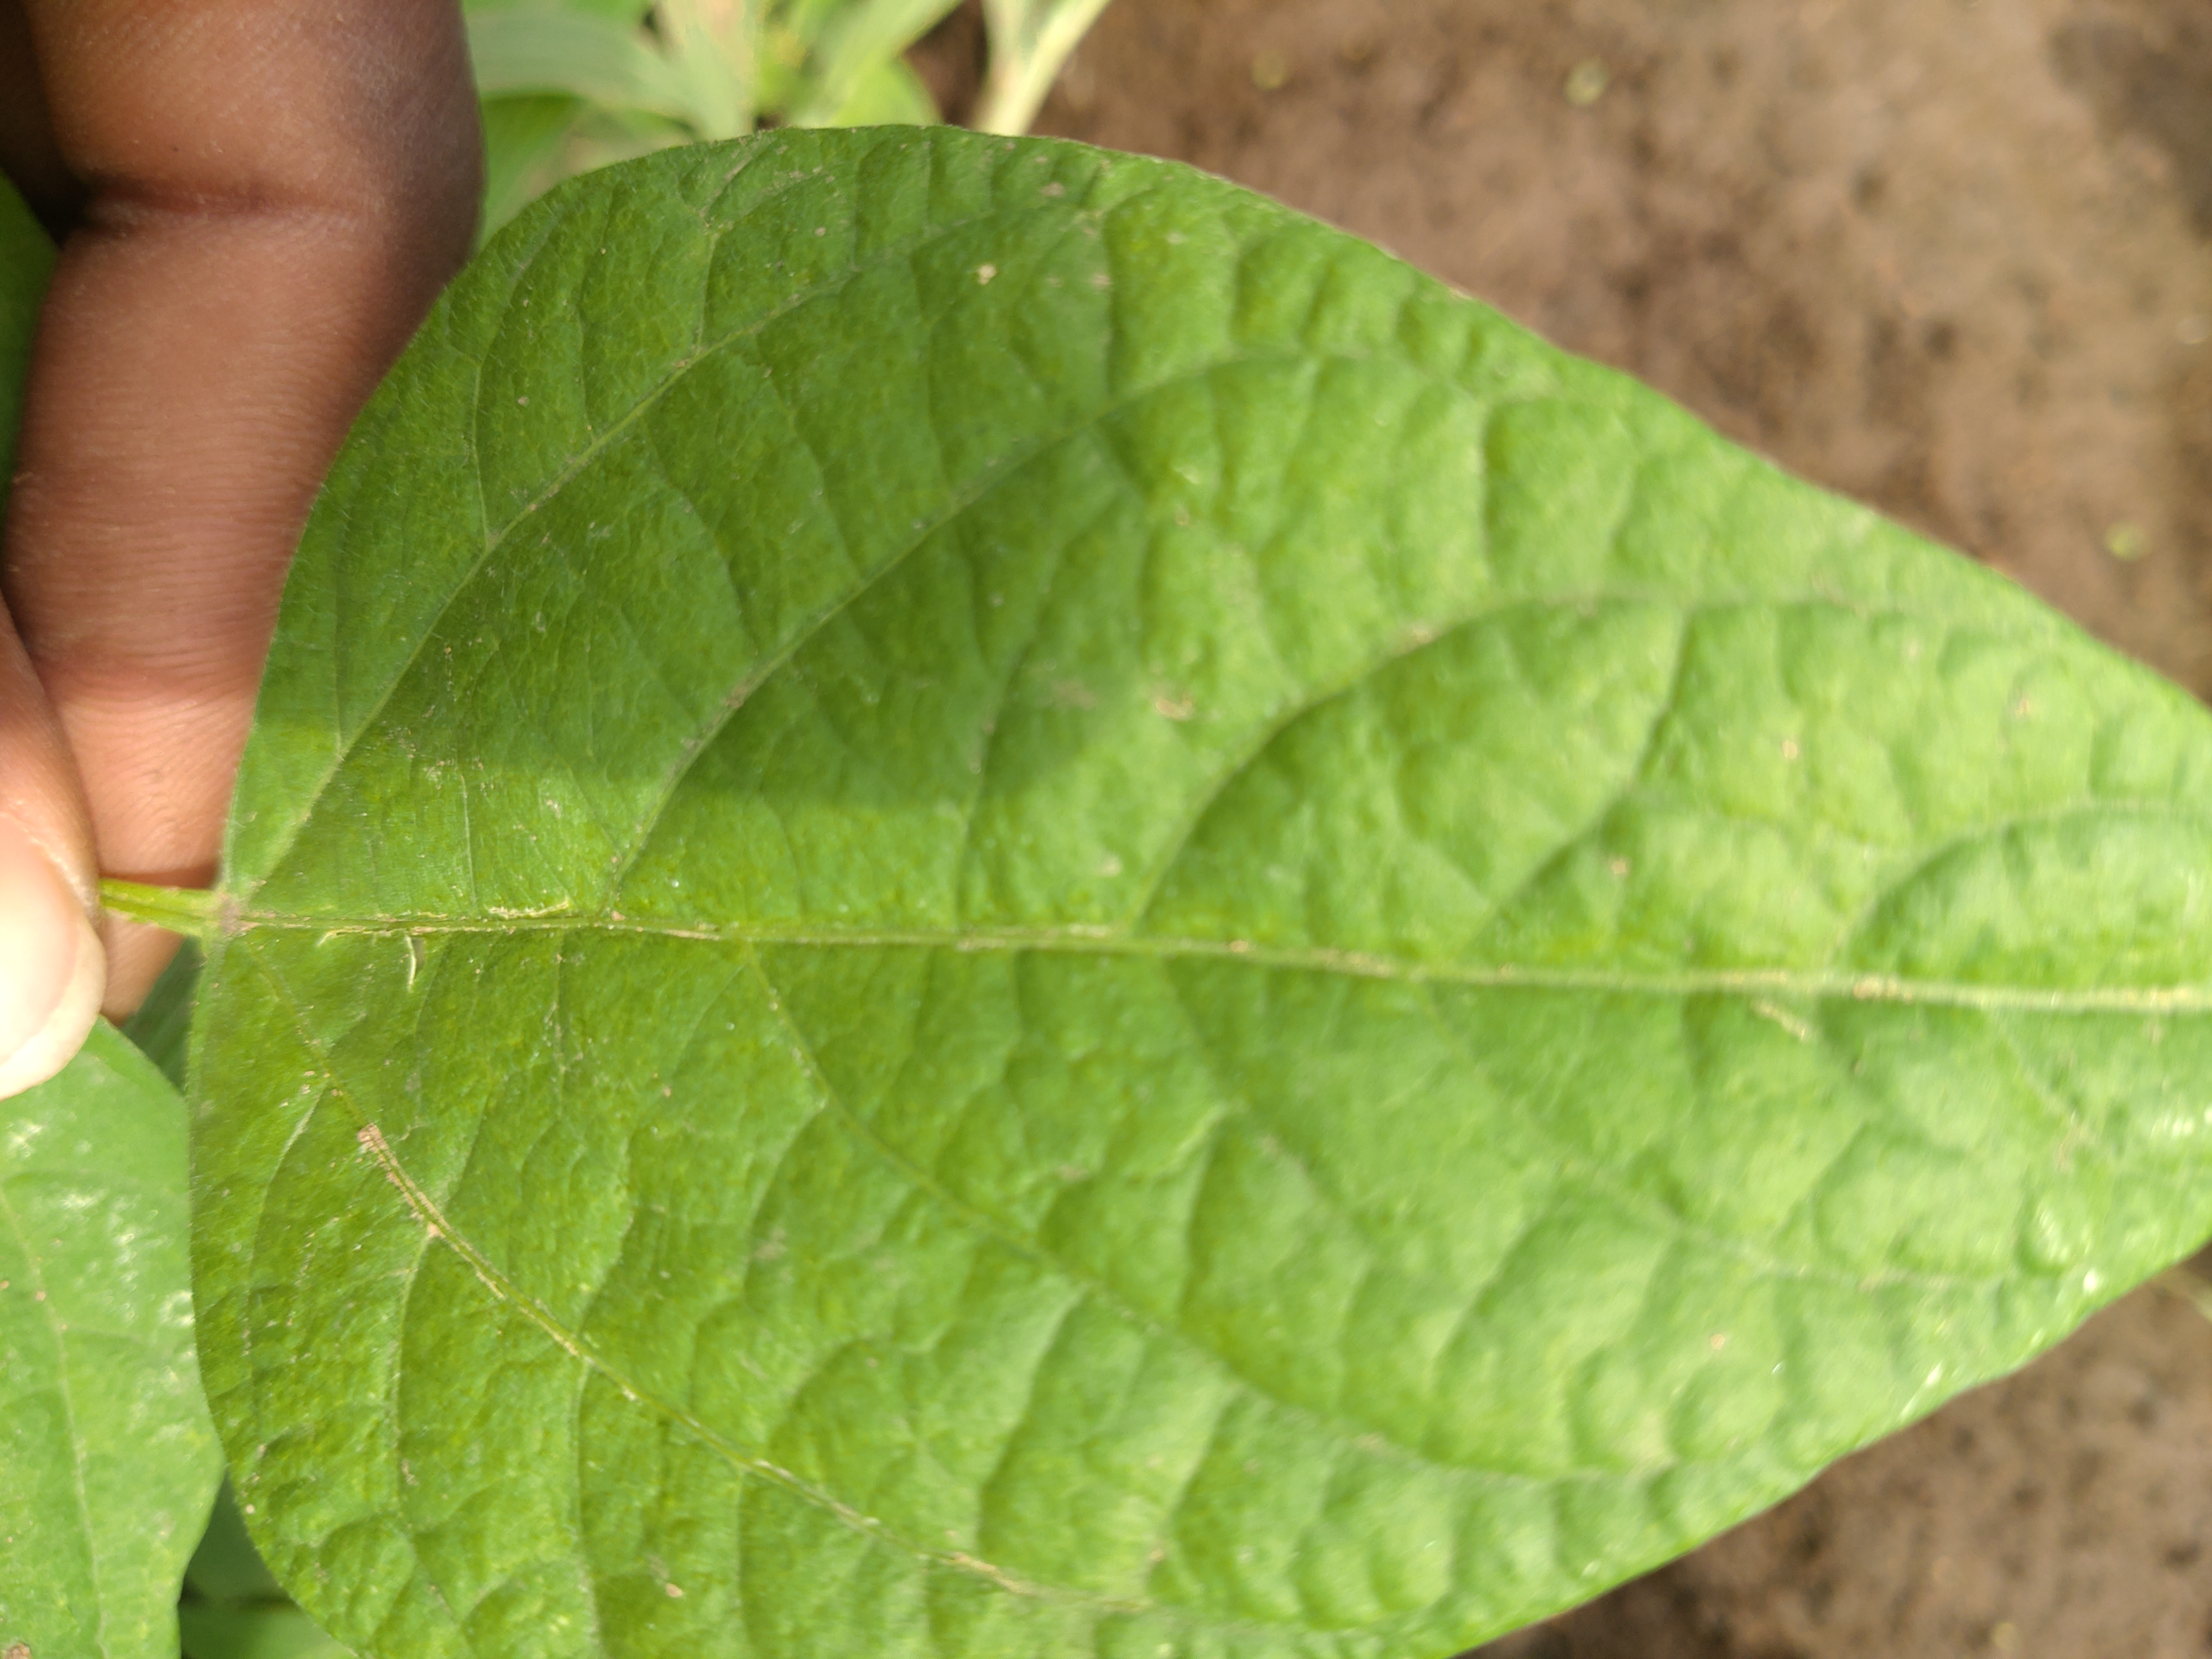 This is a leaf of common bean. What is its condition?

healthy
